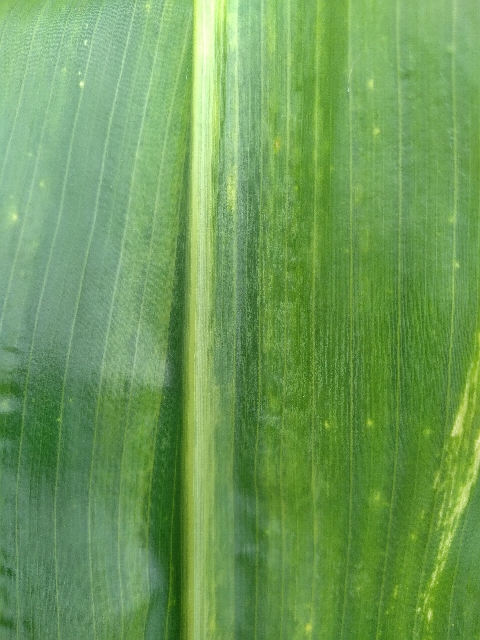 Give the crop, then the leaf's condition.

maize, maize lethal necrosis
